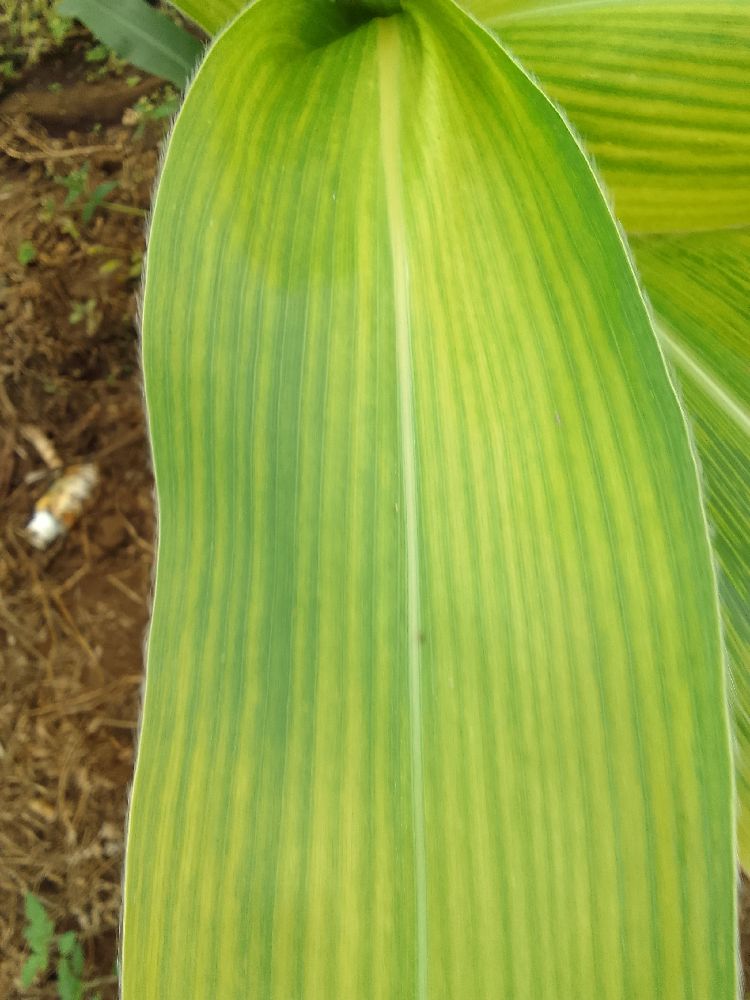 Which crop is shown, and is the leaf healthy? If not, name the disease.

maize, maize lethal necrosis
